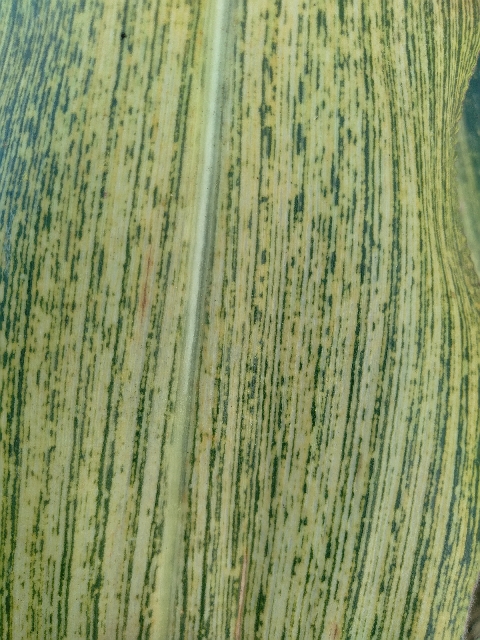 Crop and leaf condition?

maize, maize streak virus
